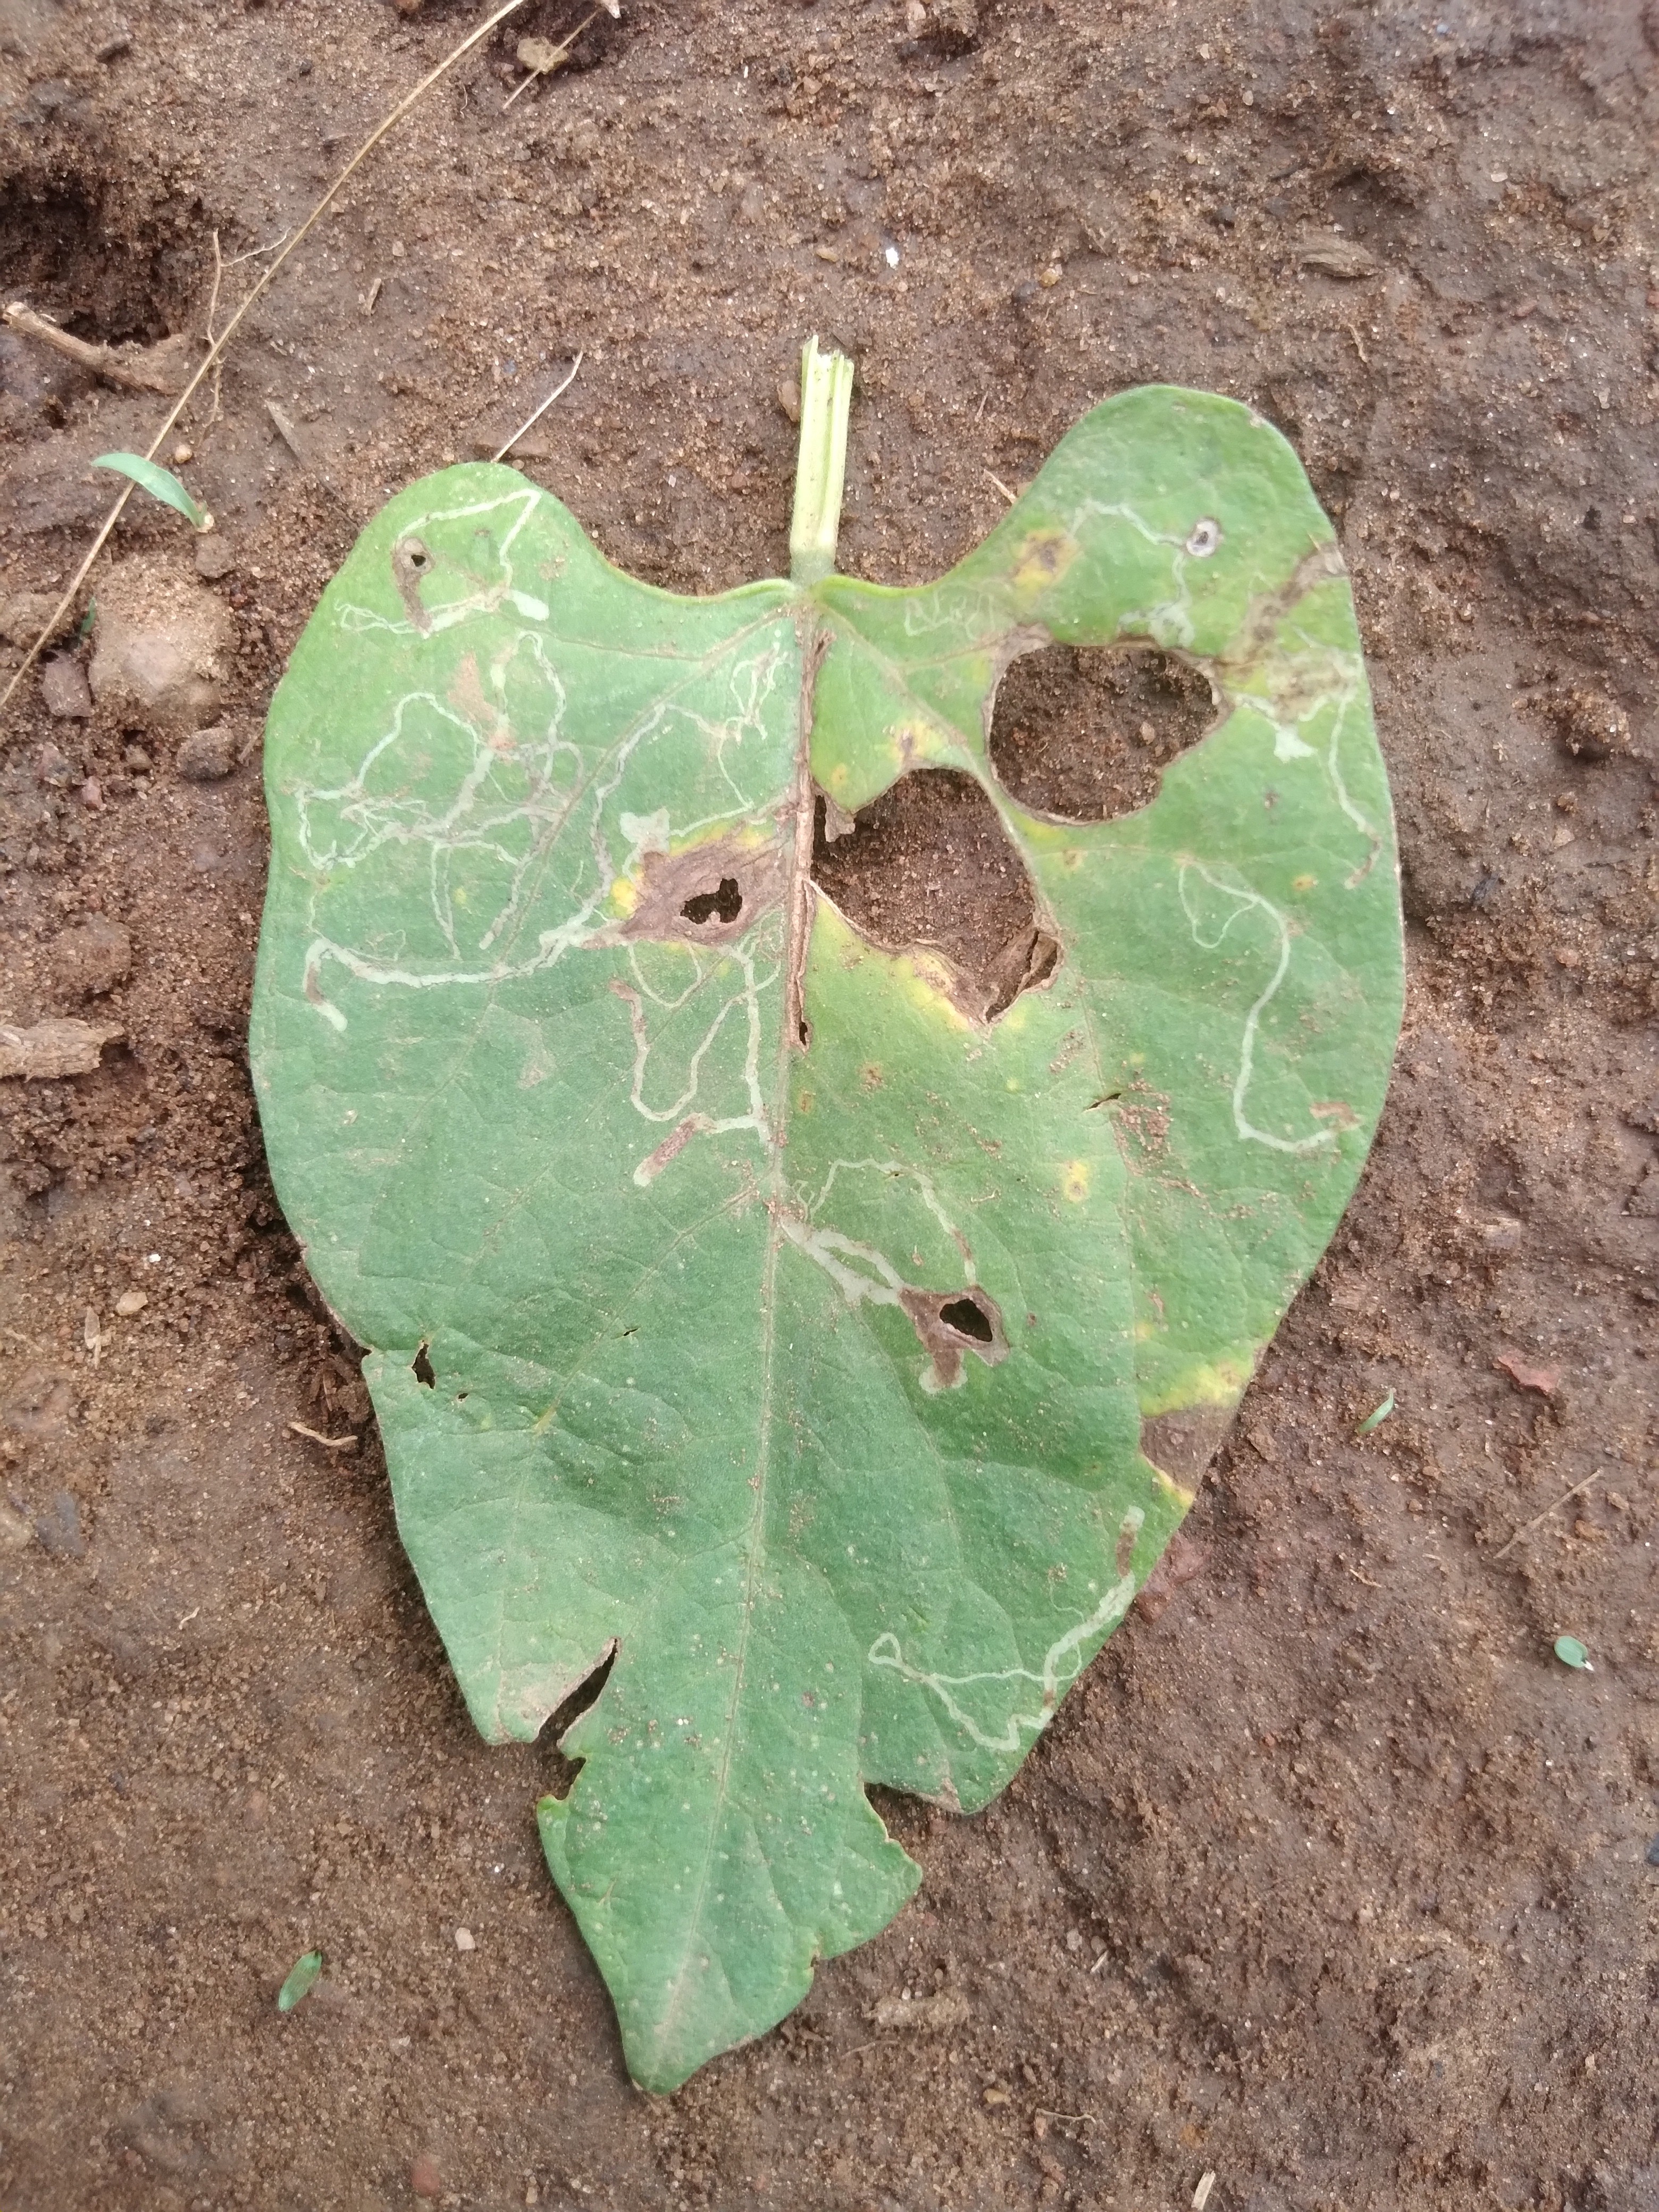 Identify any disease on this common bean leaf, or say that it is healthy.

rust
